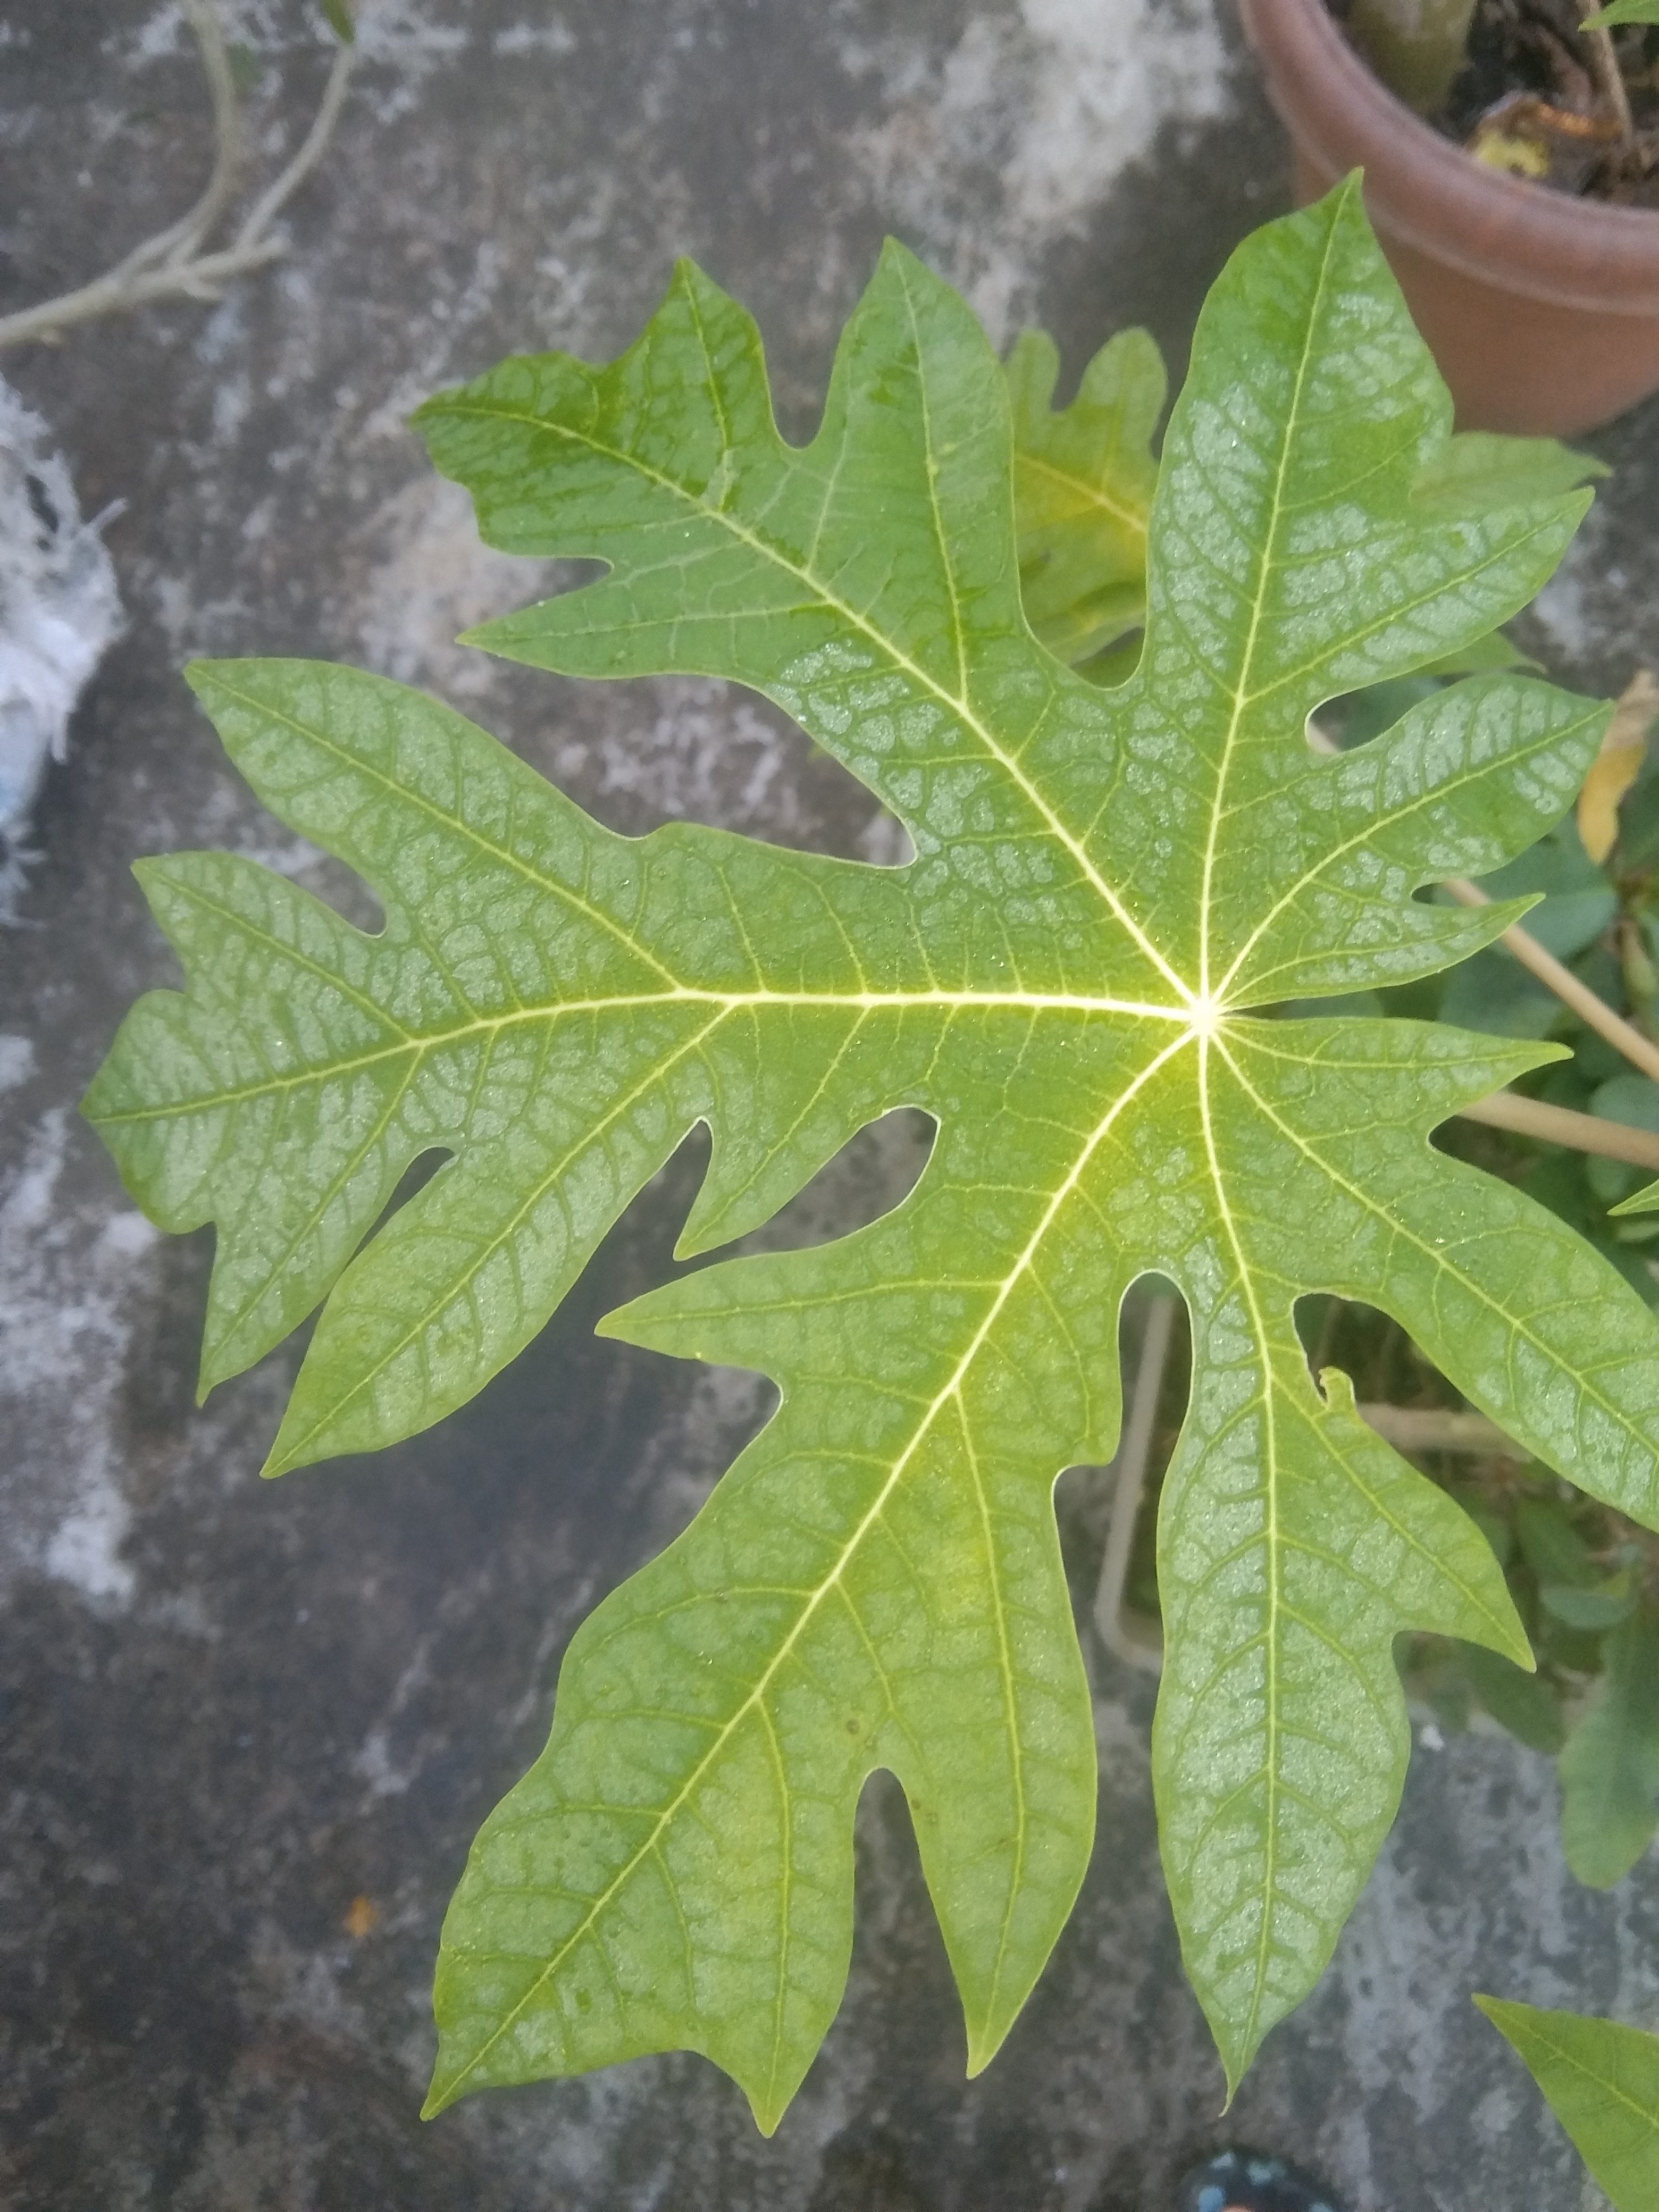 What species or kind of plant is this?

papaya
